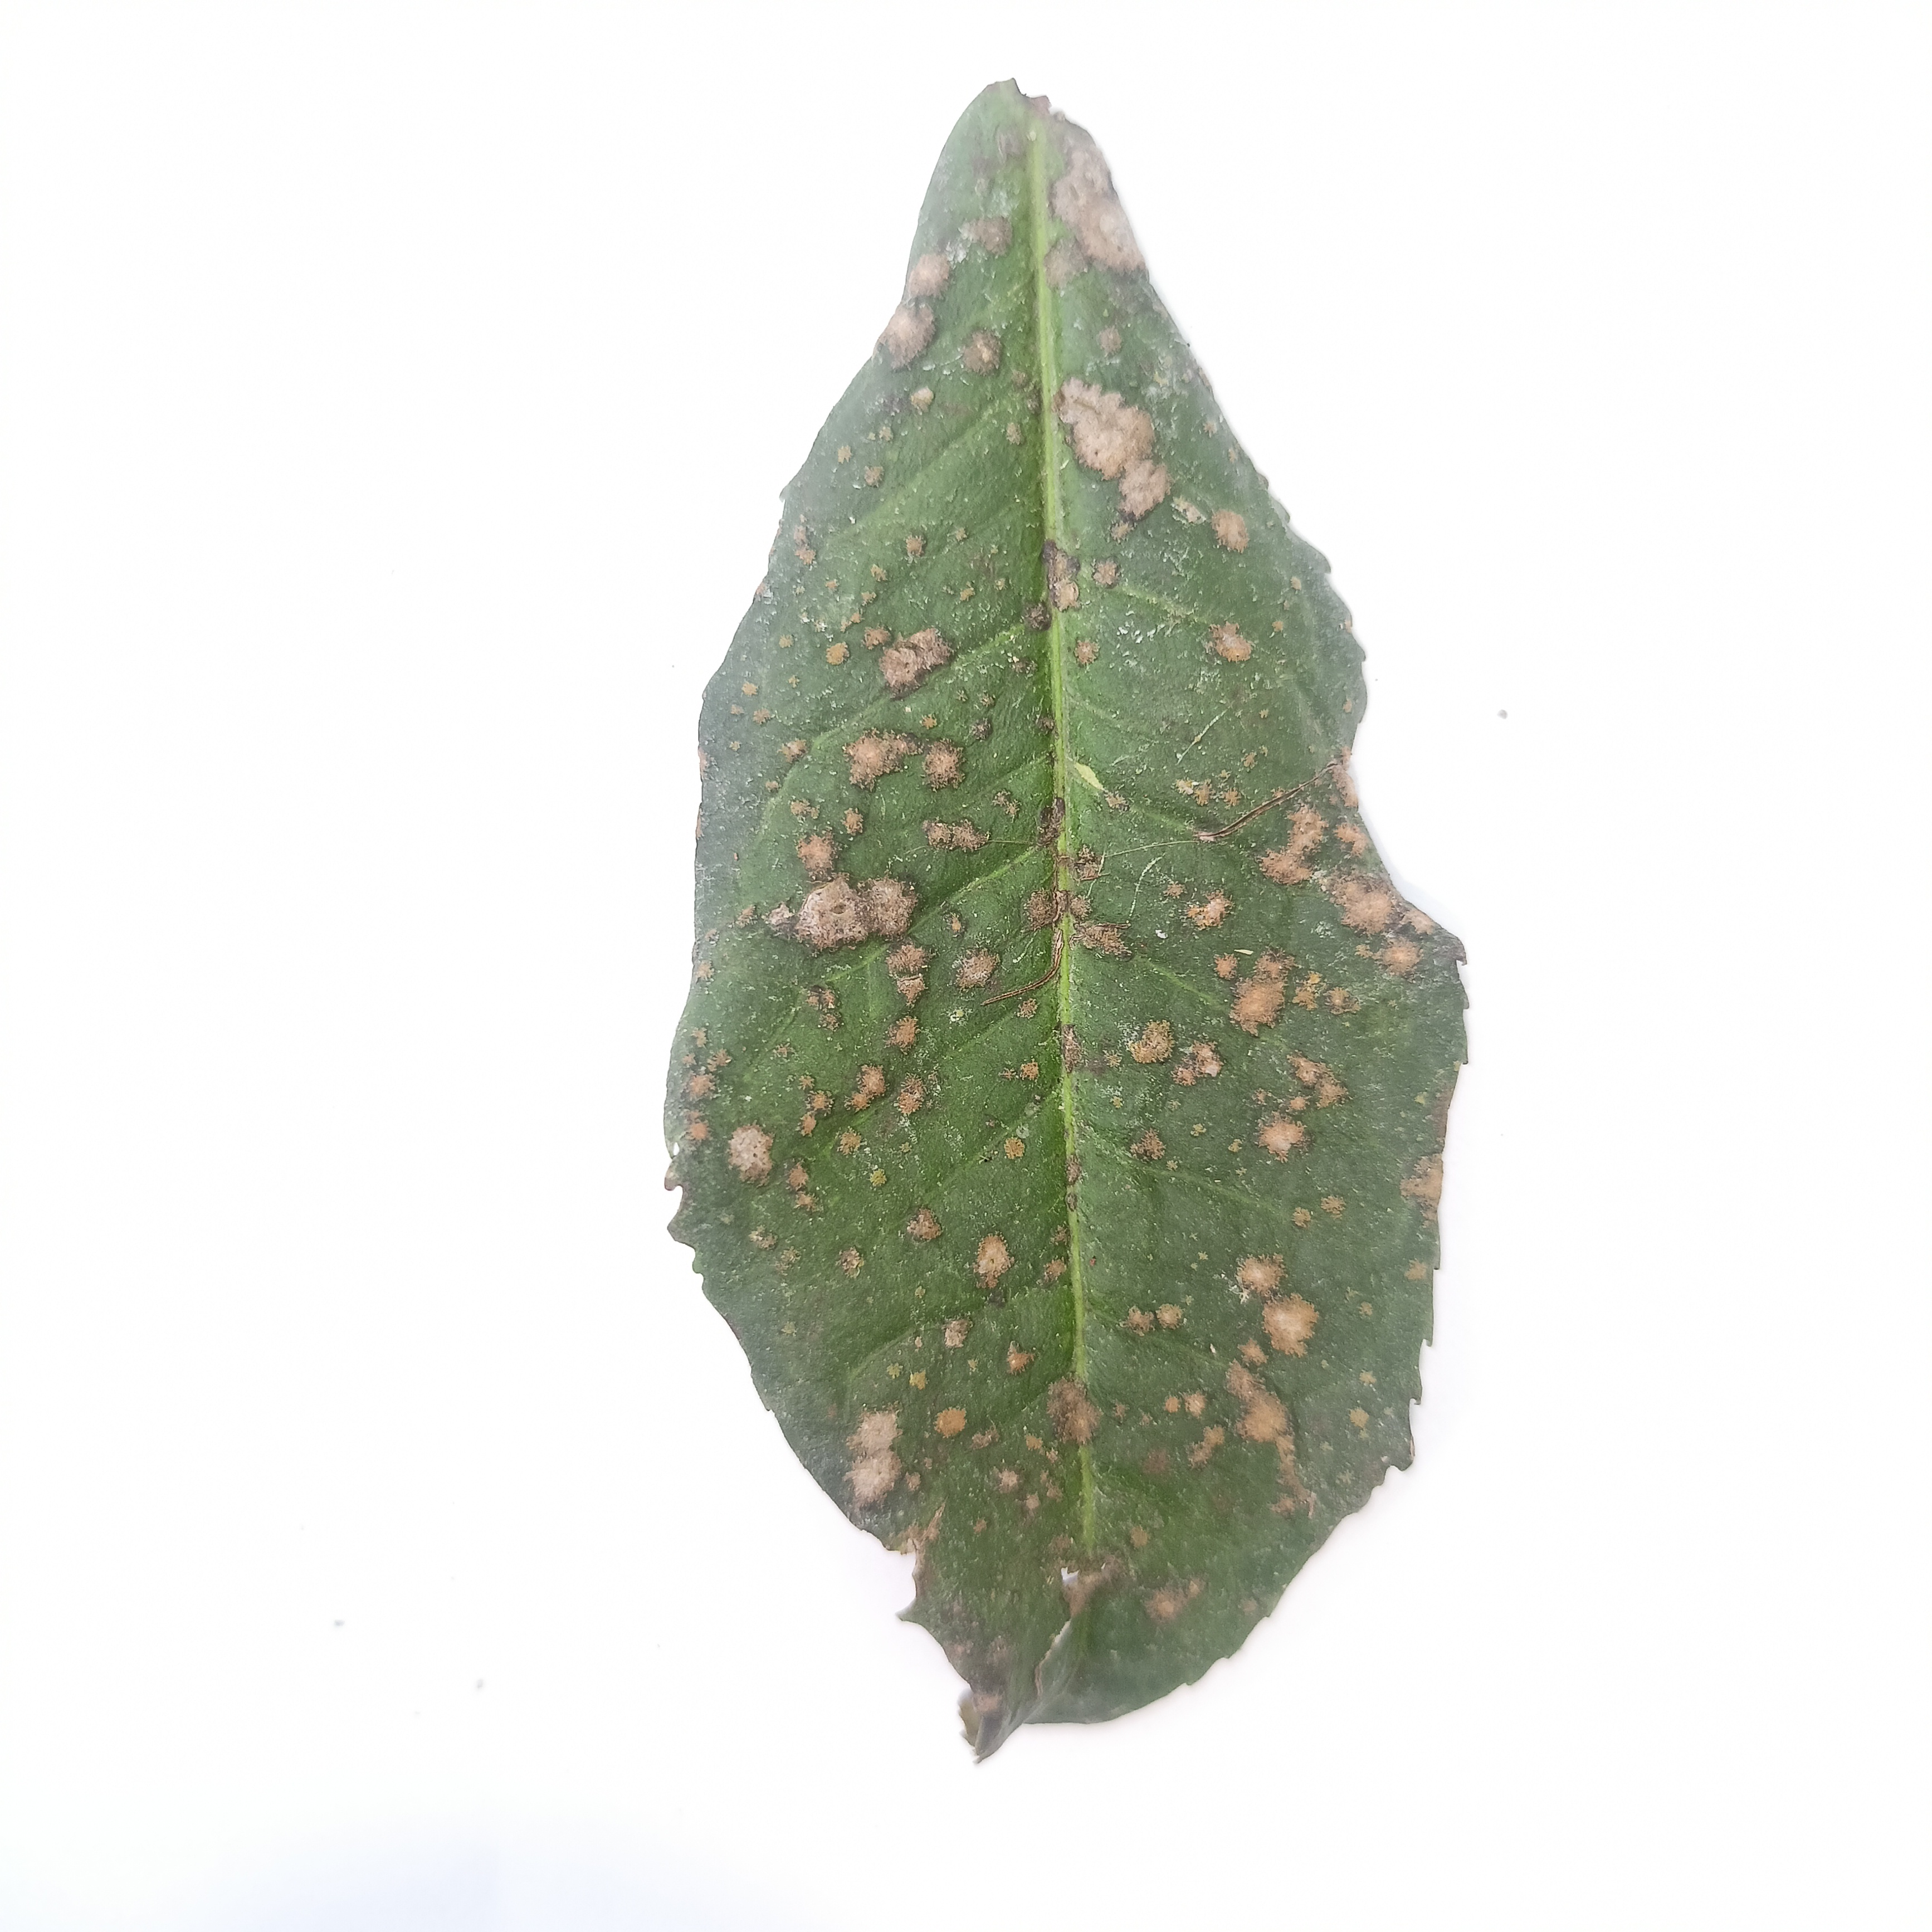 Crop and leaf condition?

tea, algal leaf
